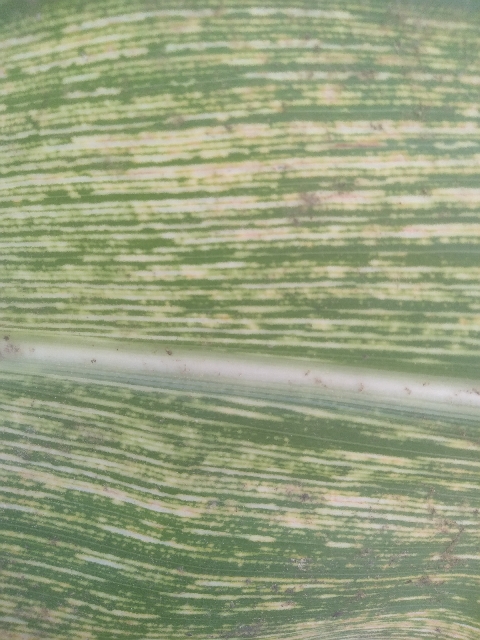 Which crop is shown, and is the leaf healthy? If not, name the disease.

maize, maize streak virus
